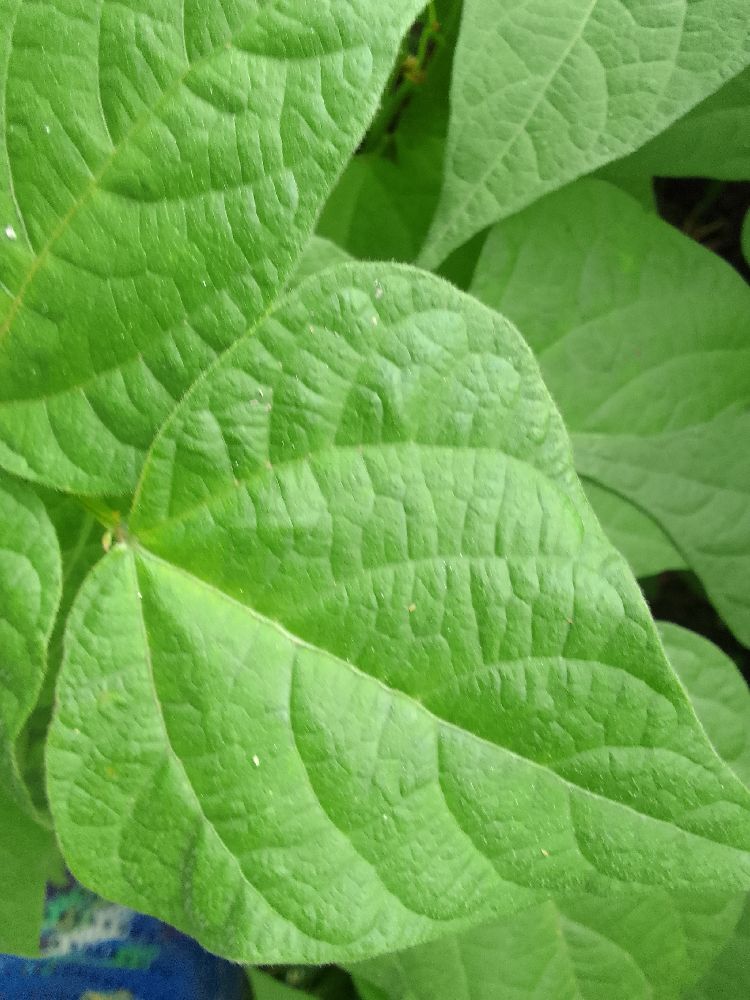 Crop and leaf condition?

common bean, healthy
